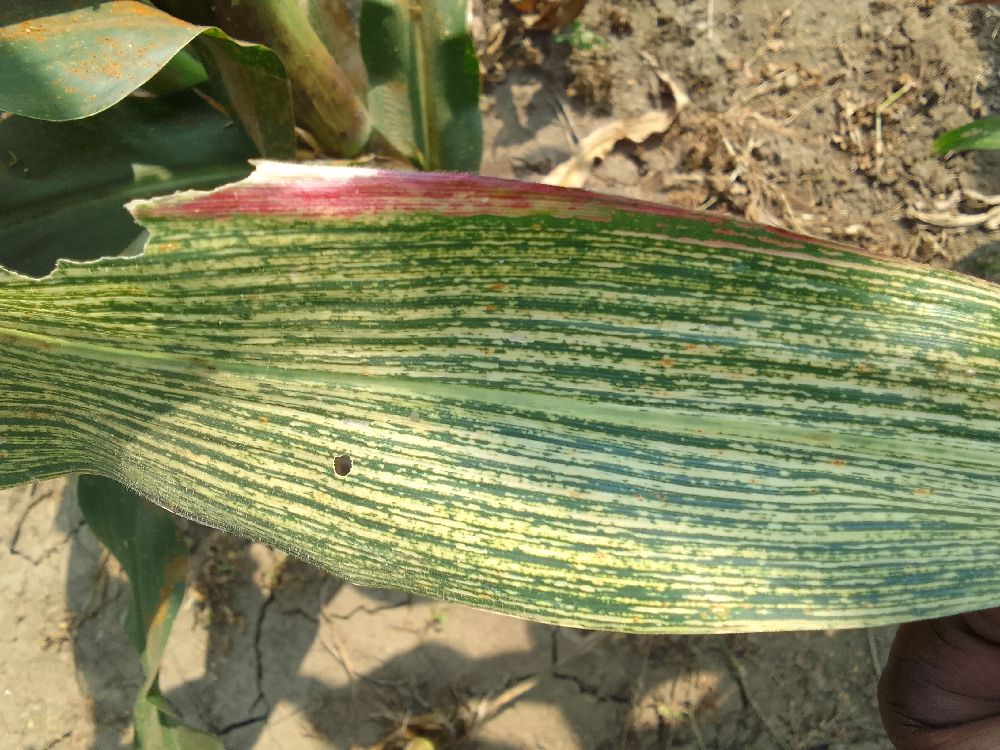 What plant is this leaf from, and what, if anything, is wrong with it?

maize, maize streak virus
